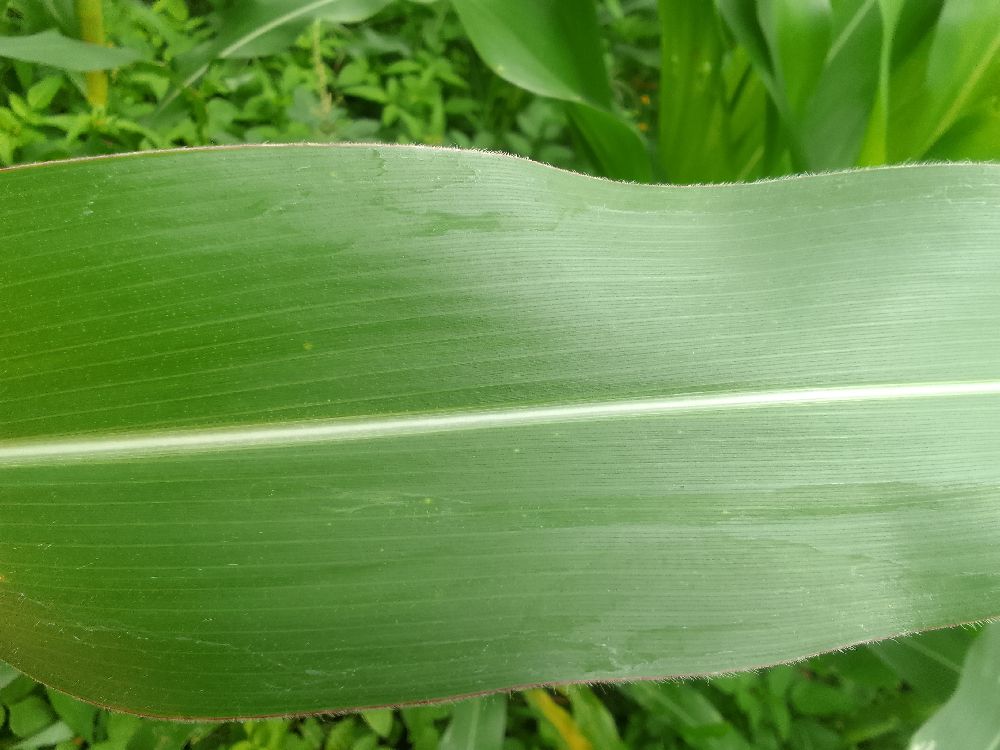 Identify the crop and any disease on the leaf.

maize, healthy
